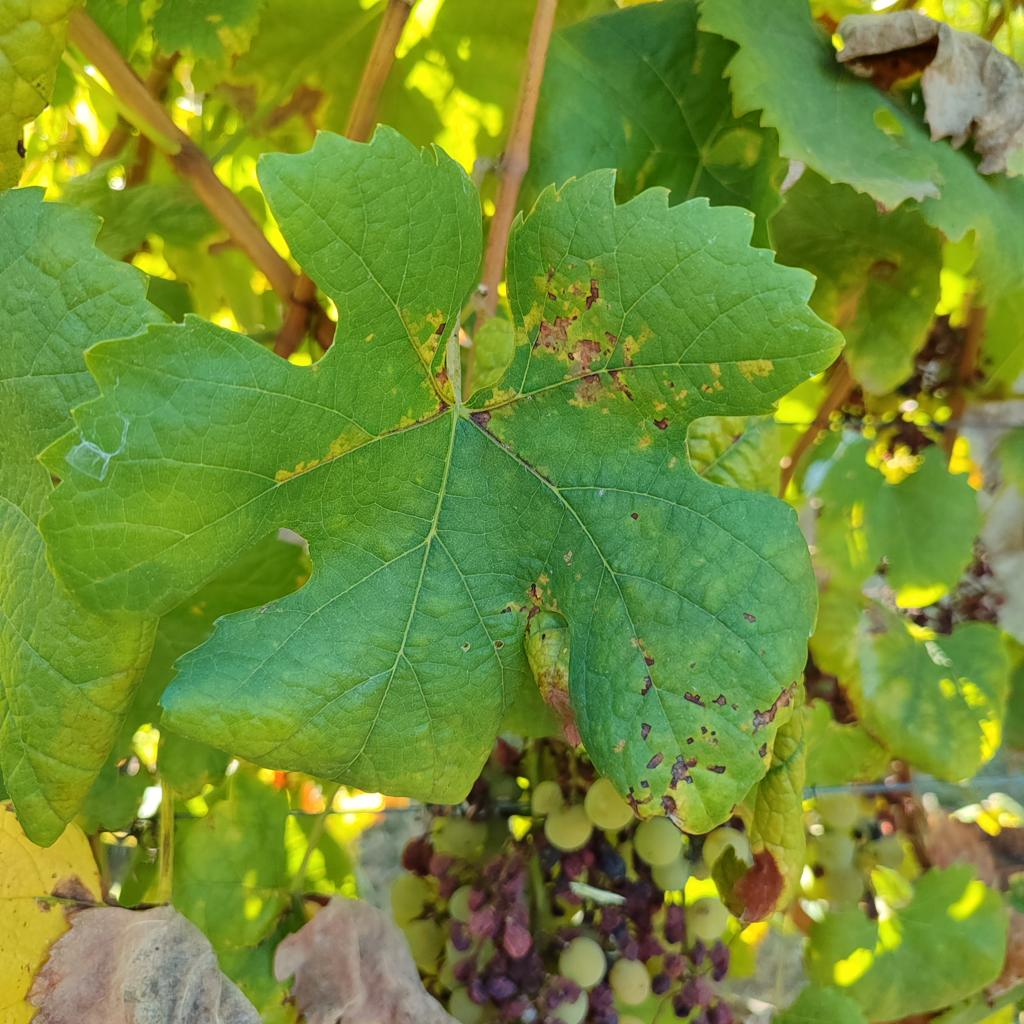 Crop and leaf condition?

grapevine, downy mildew
